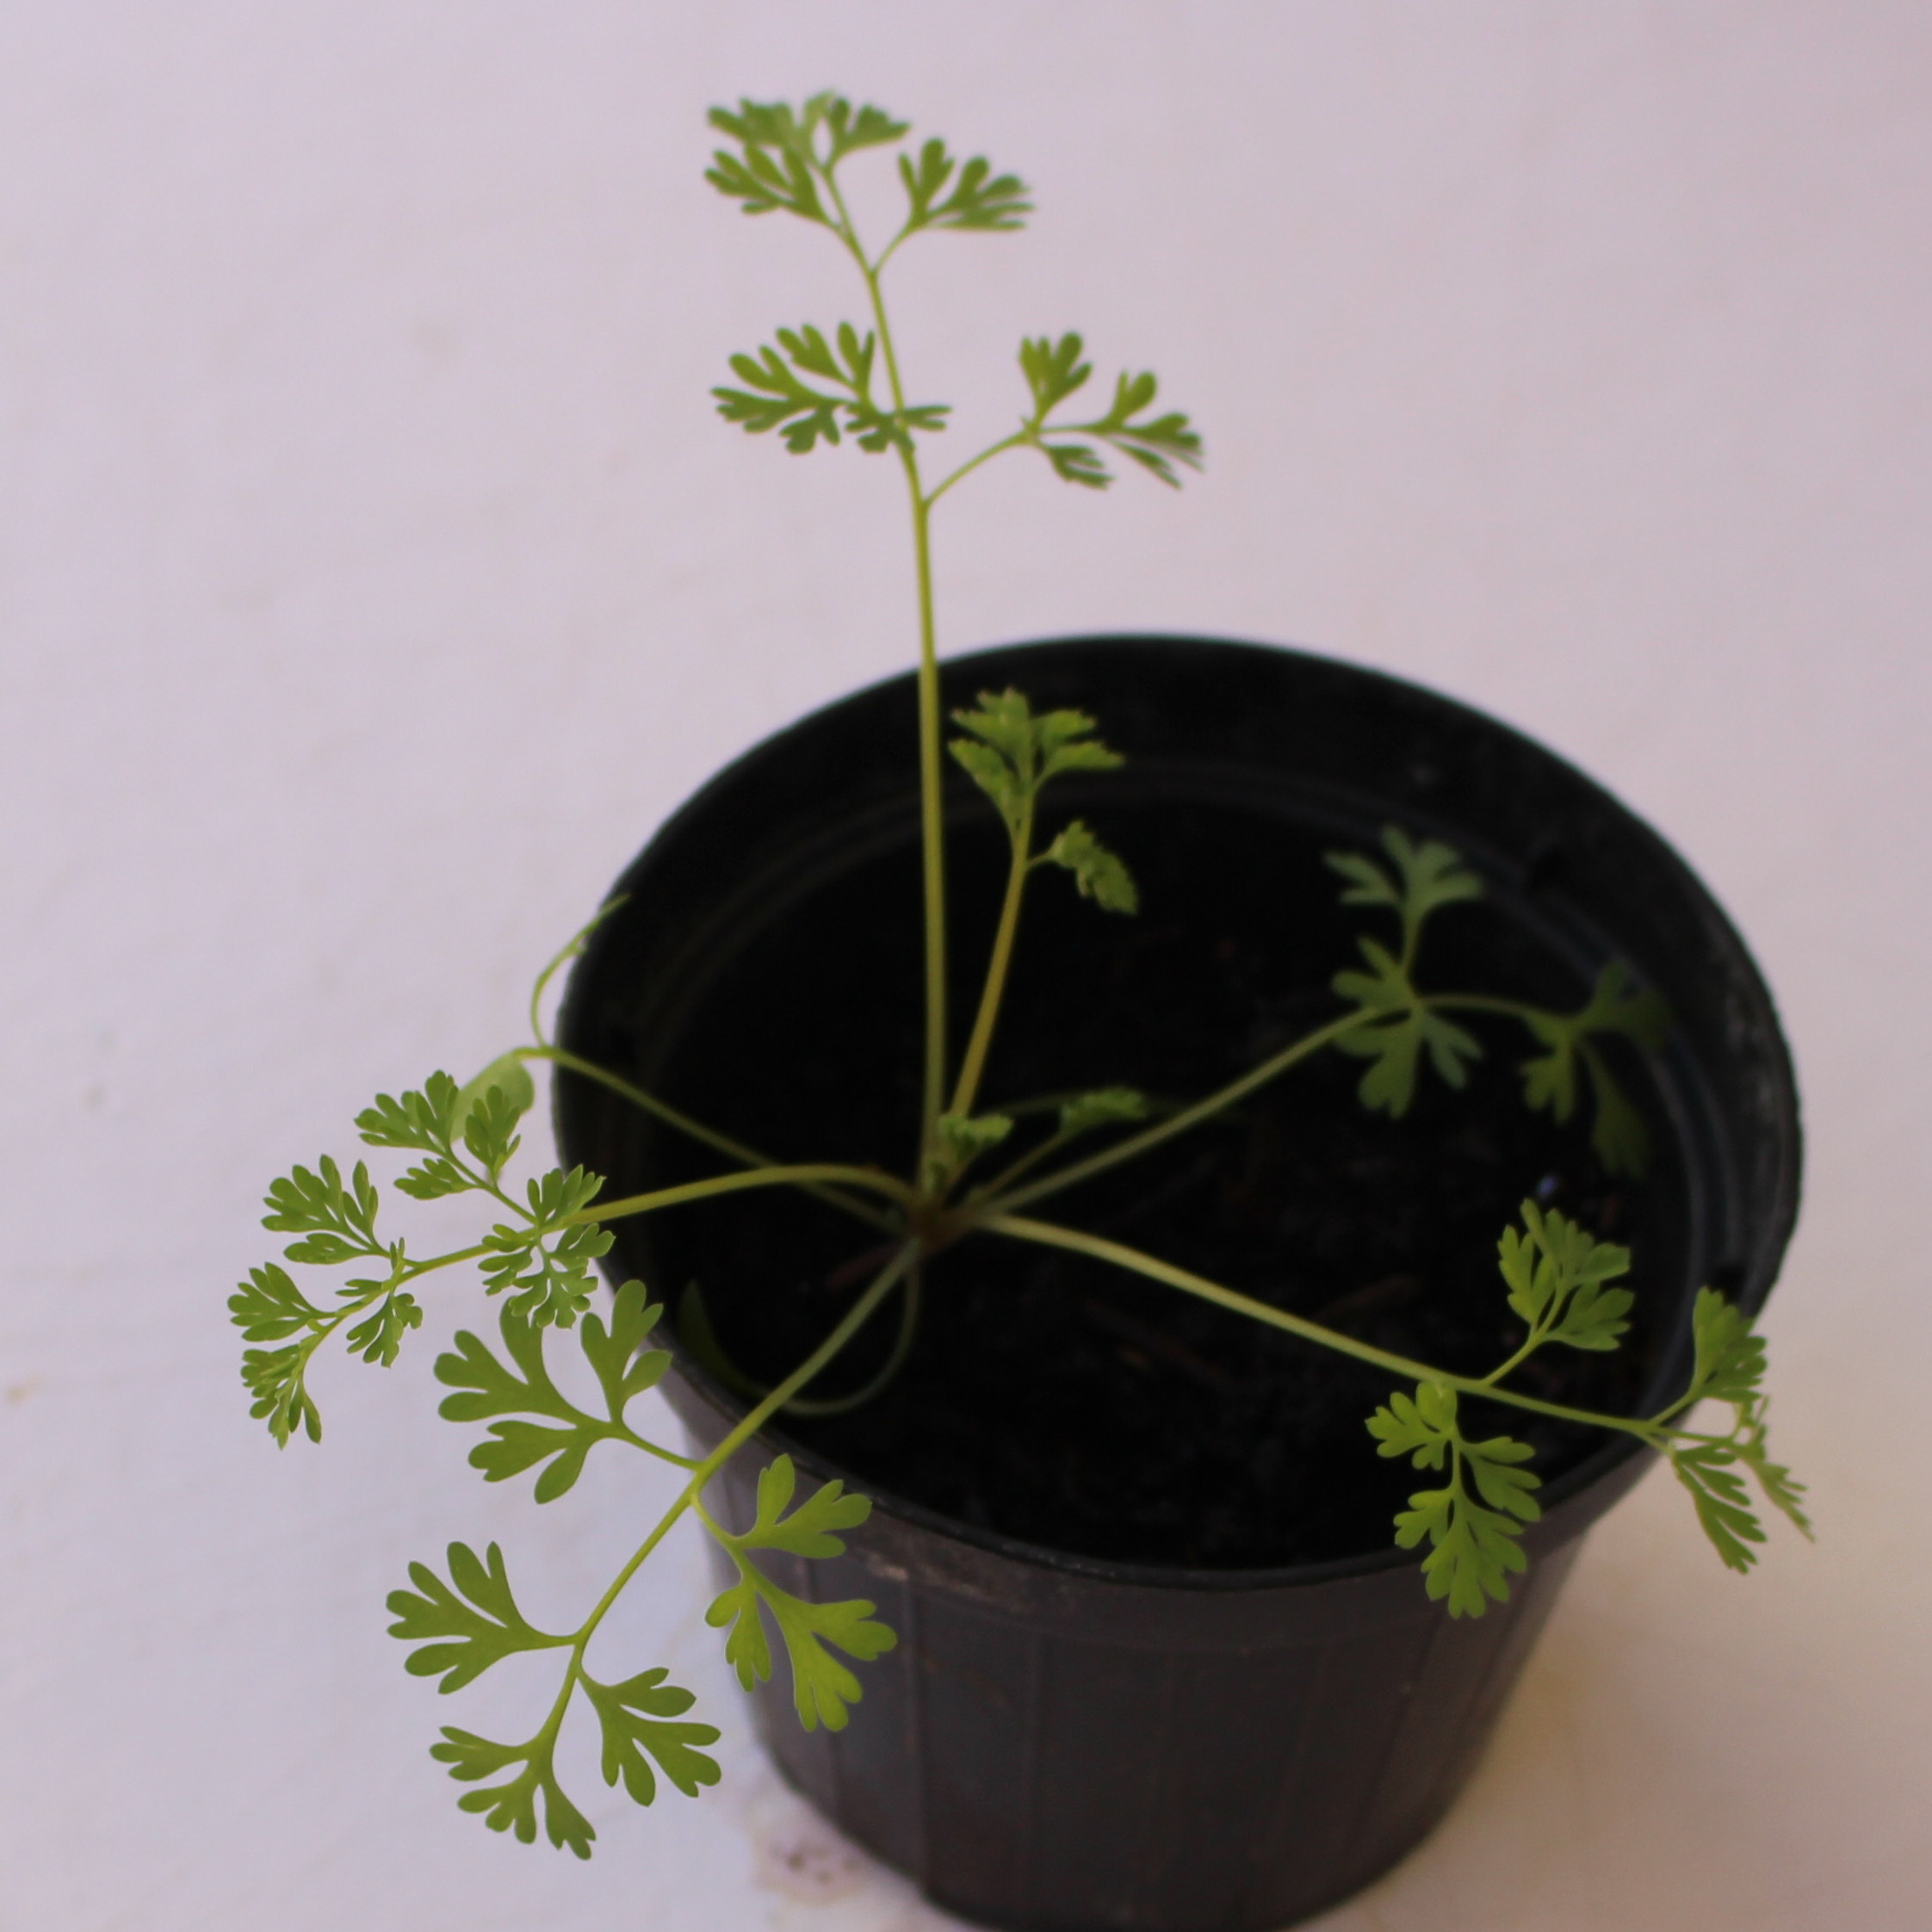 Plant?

Fumaria officinalis
